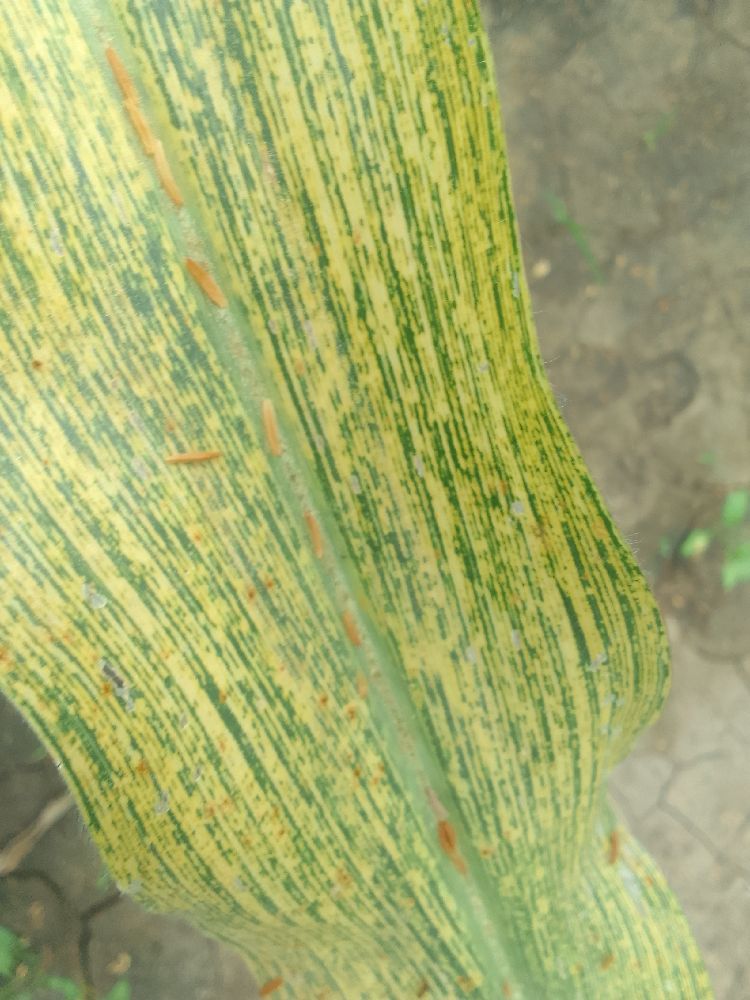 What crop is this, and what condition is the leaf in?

maize, maize streak virus
